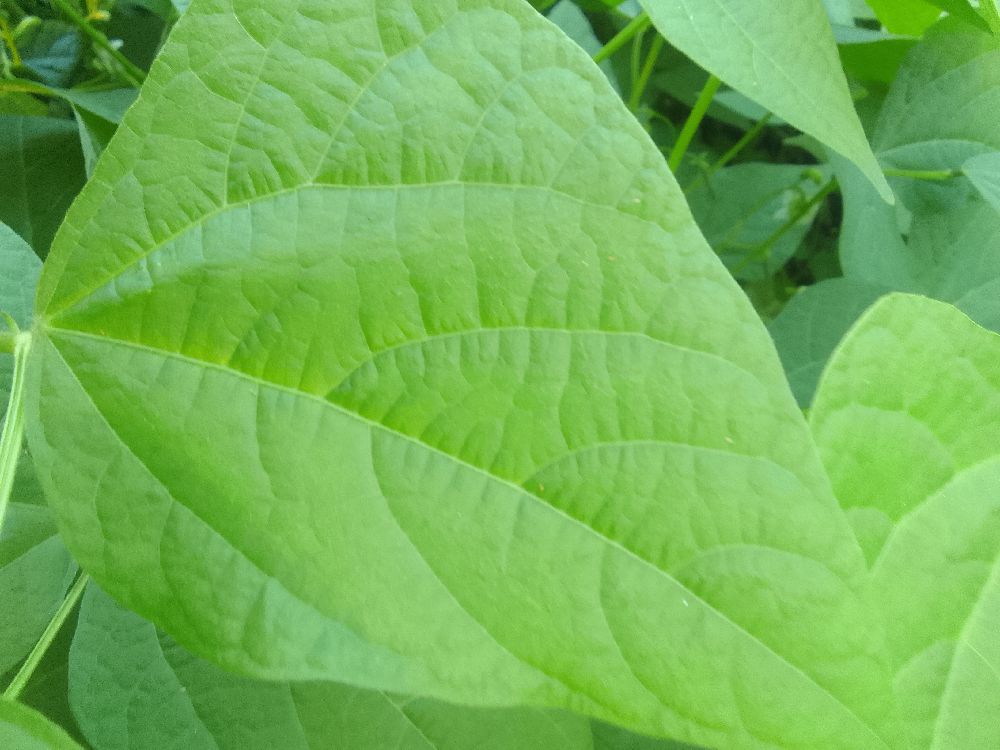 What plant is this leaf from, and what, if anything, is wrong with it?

common bean, healthy
